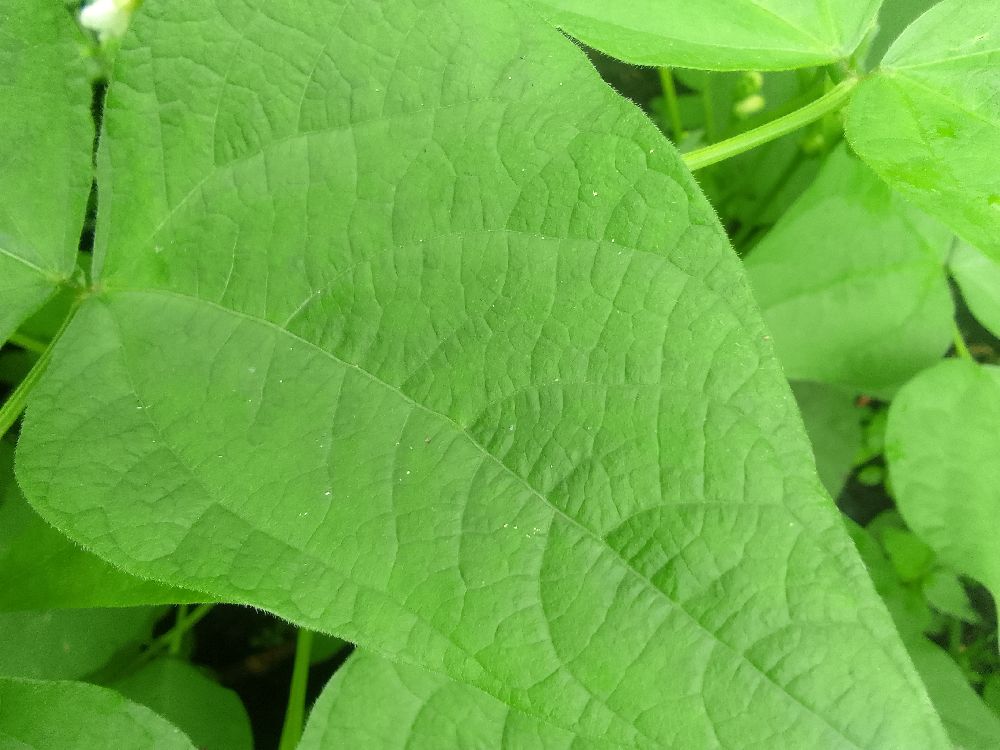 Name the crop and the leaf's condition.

common bean, healthy
